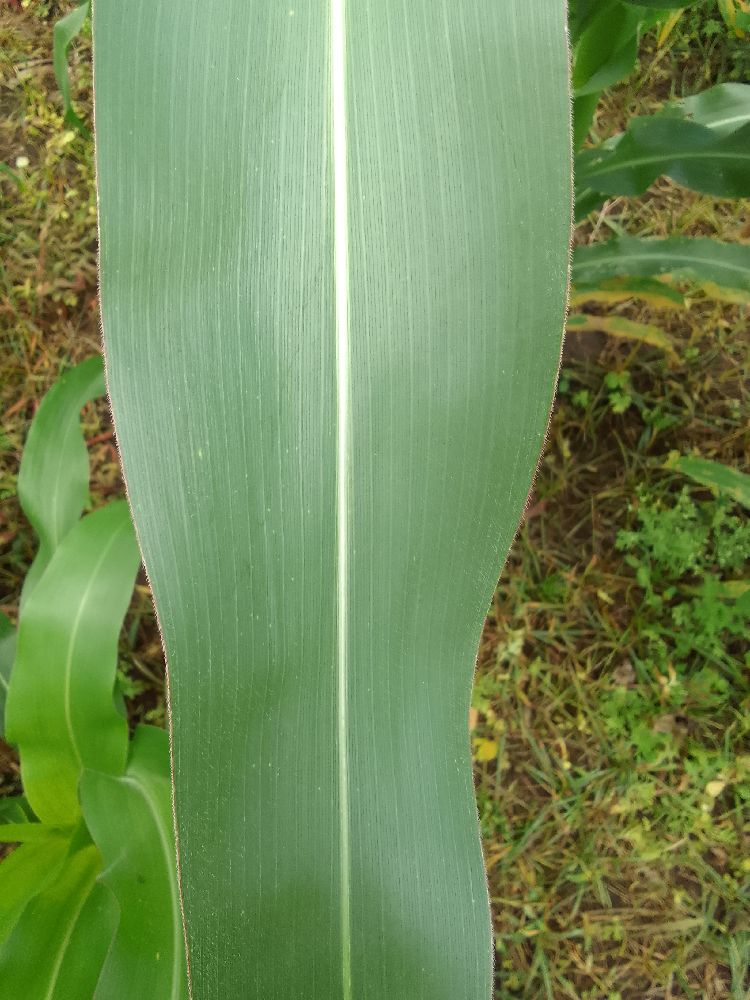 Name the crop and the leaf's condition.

maize, healthy
